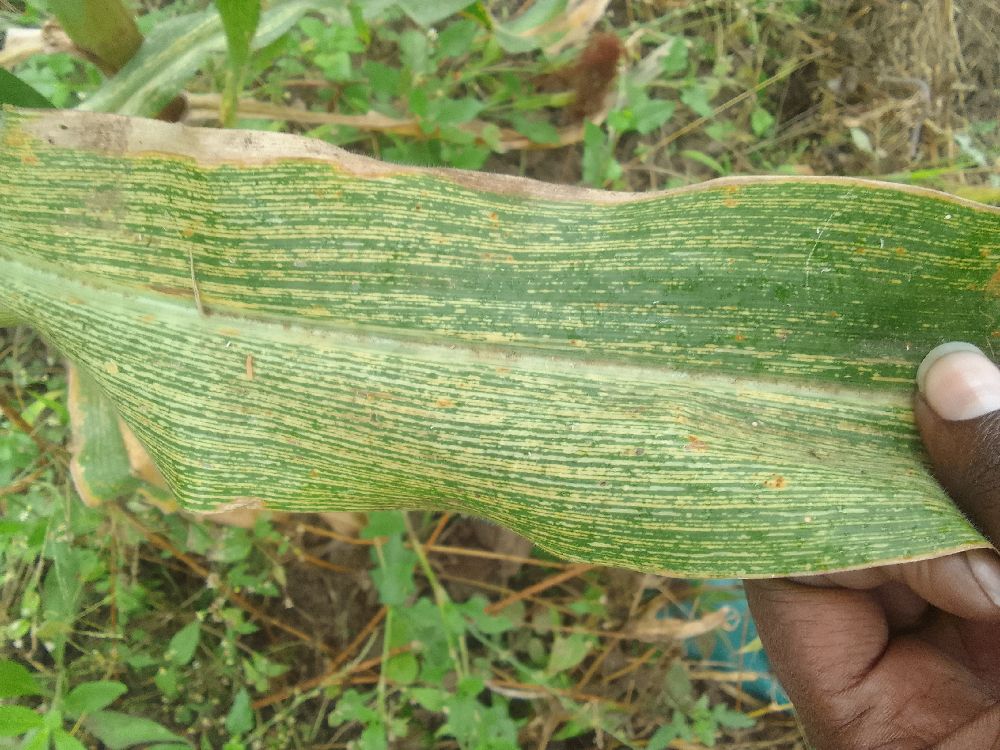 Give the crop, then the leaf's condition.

maize, maize streak virus
